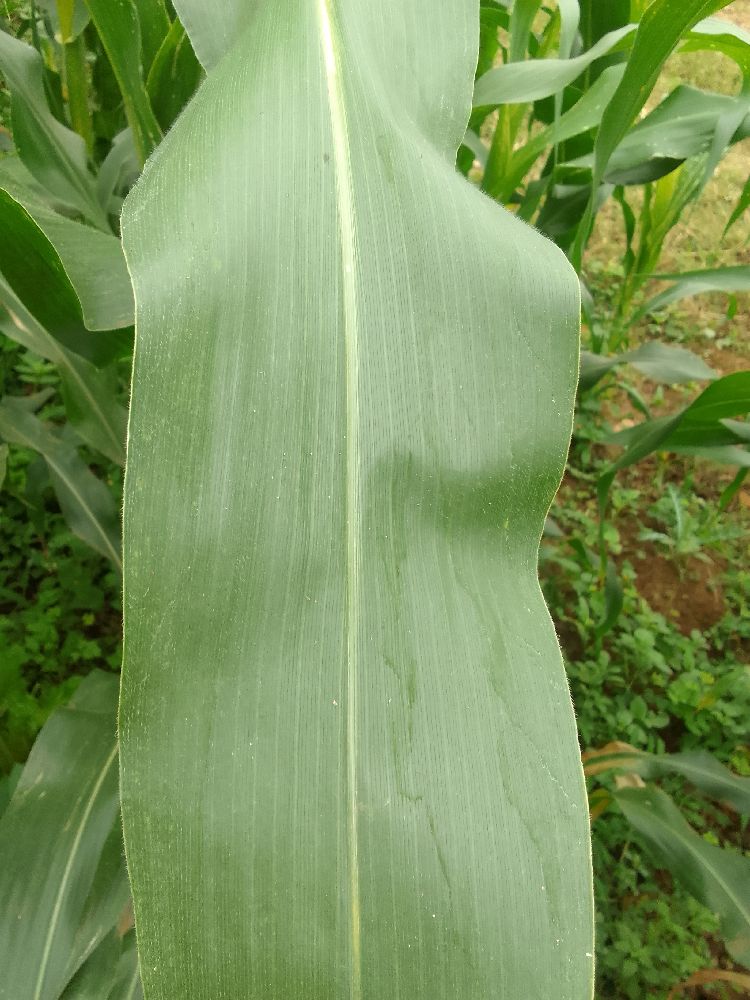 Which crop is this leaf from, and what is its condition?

maize, healthy
